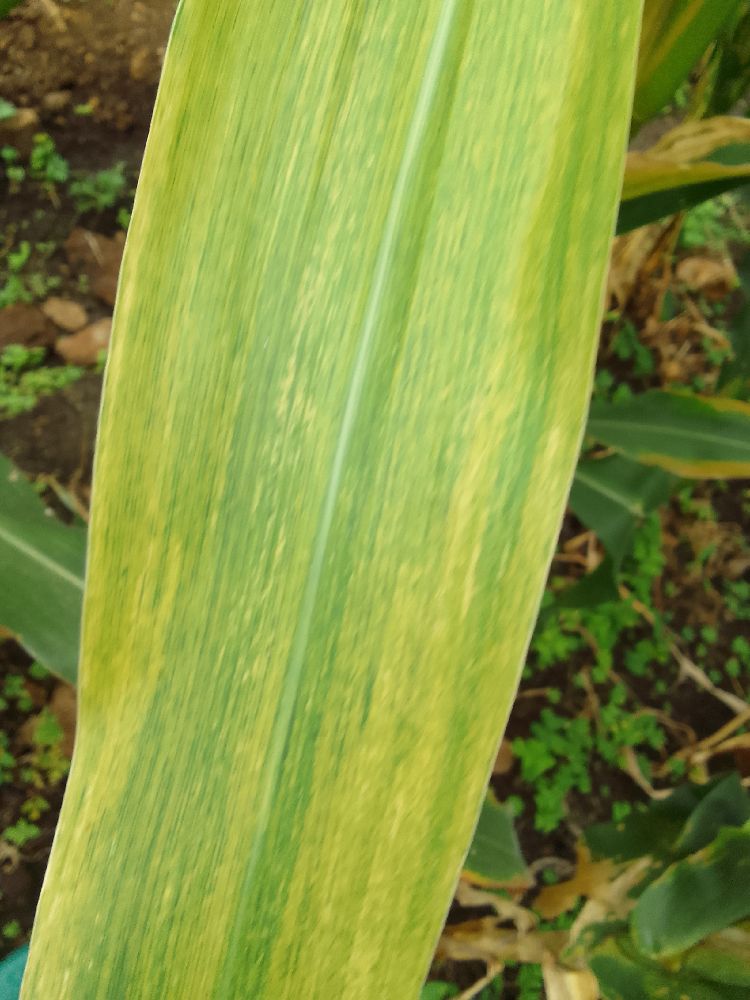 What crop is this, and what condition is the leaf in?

maize, maize lethal necrosis
